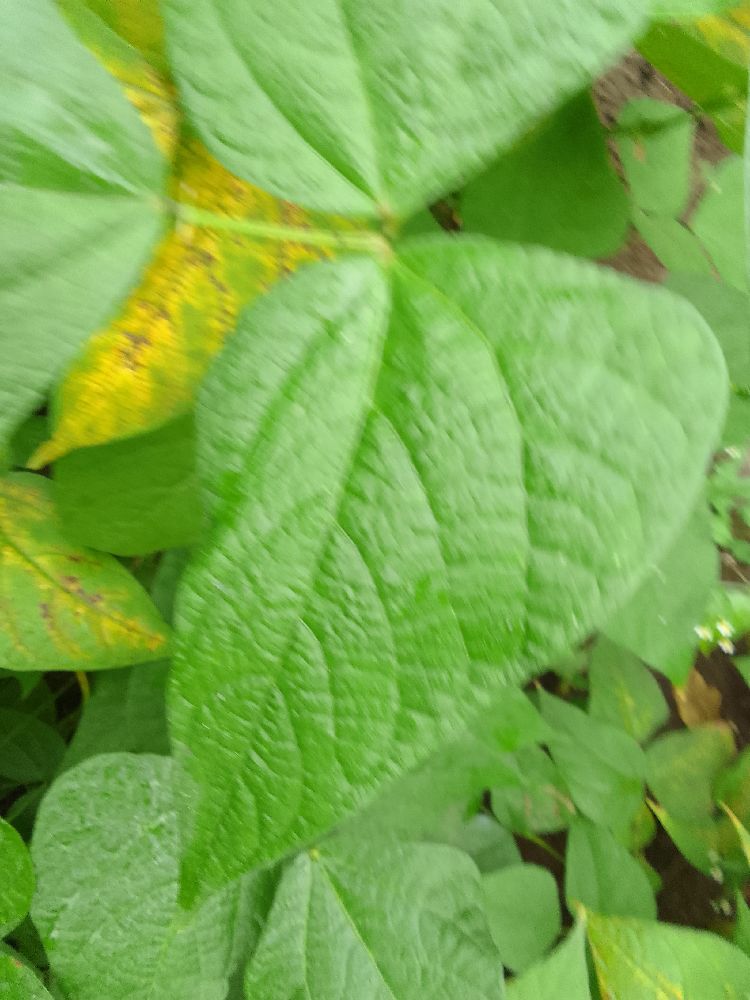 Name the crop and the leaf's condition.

common bean, healthy
